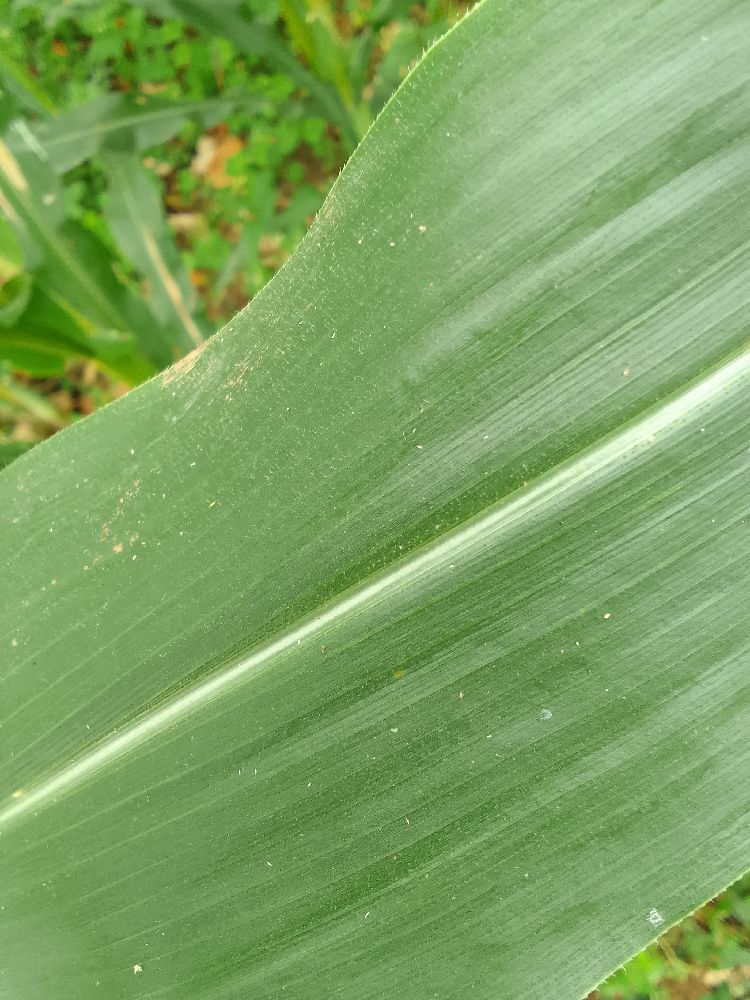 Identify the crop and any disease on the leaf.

maize, healthy
